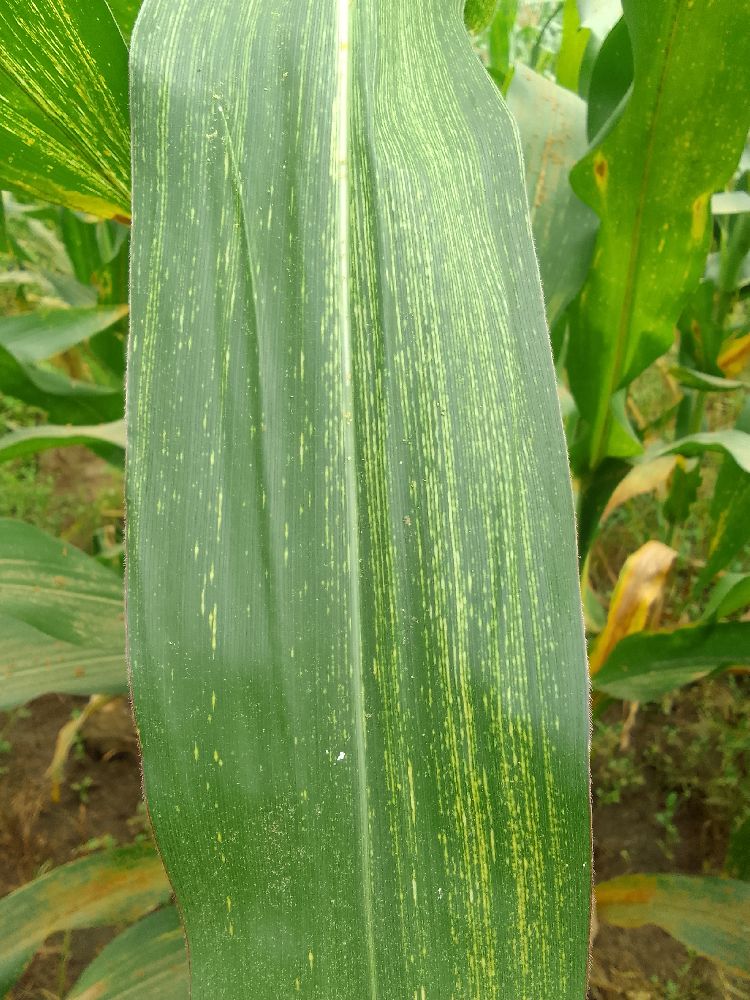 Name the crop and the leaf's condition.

maize, maize streak virus
